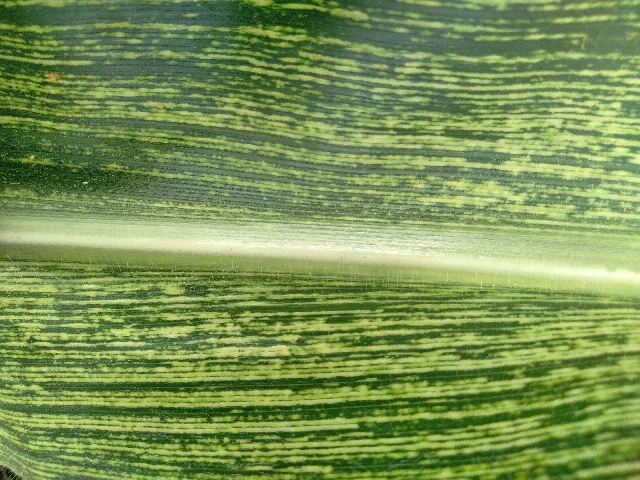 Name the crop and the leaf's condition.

maize, maize streak virus
